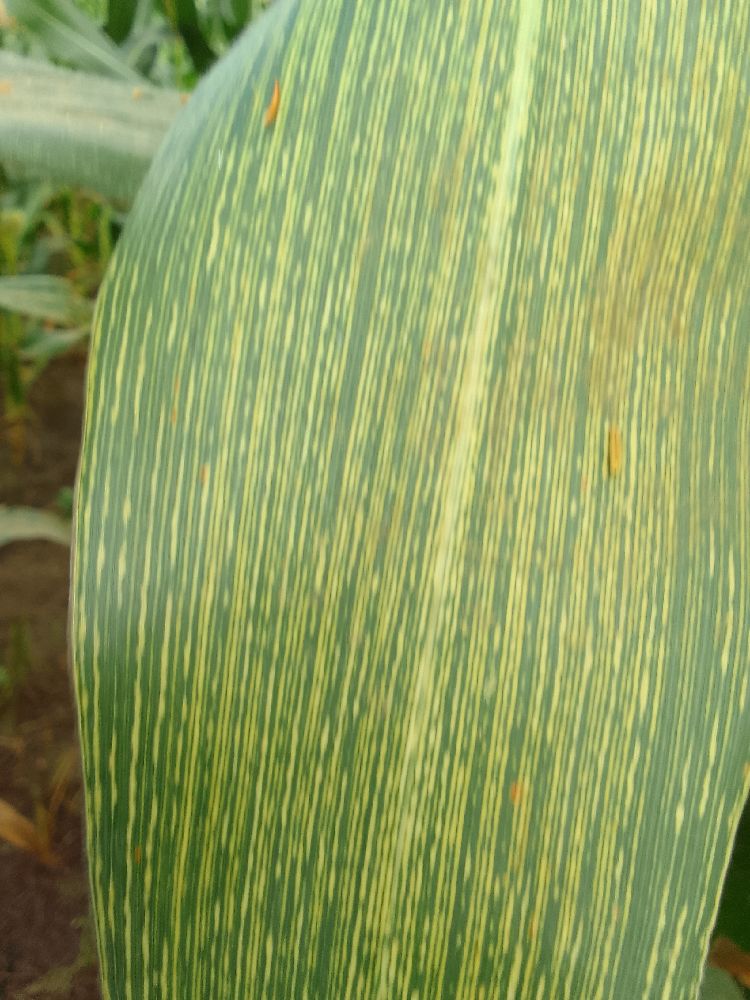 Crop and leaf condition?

maize, maize streak virus
